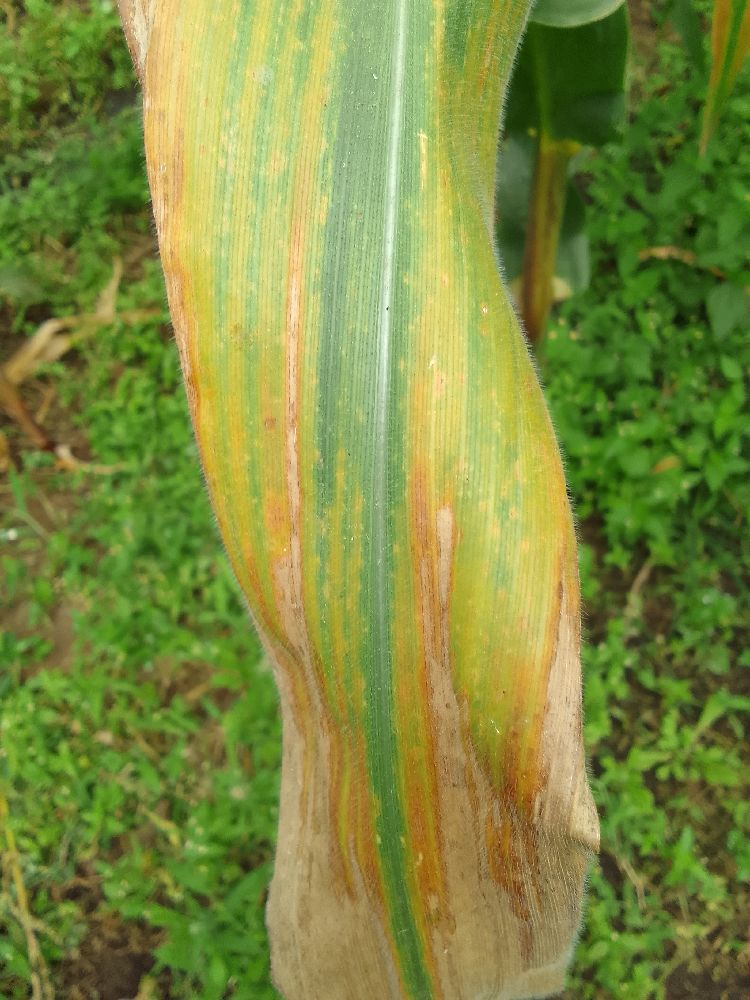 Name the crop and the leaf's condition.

maize, maize lethal necrosis
